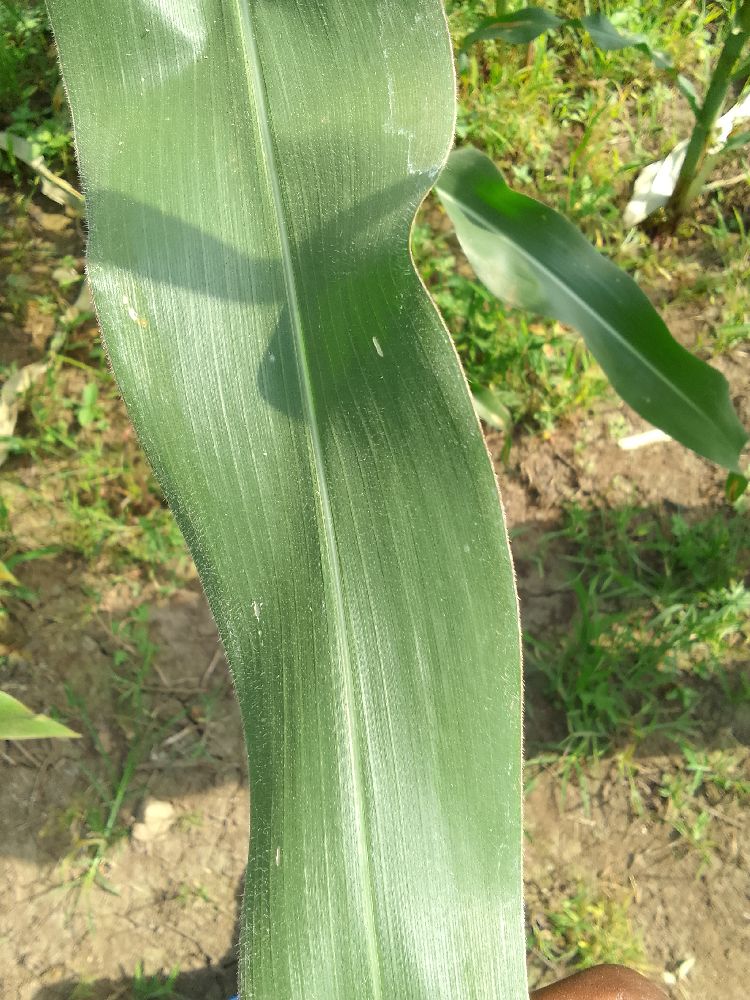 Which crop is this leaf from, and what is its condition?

maize, healthy
